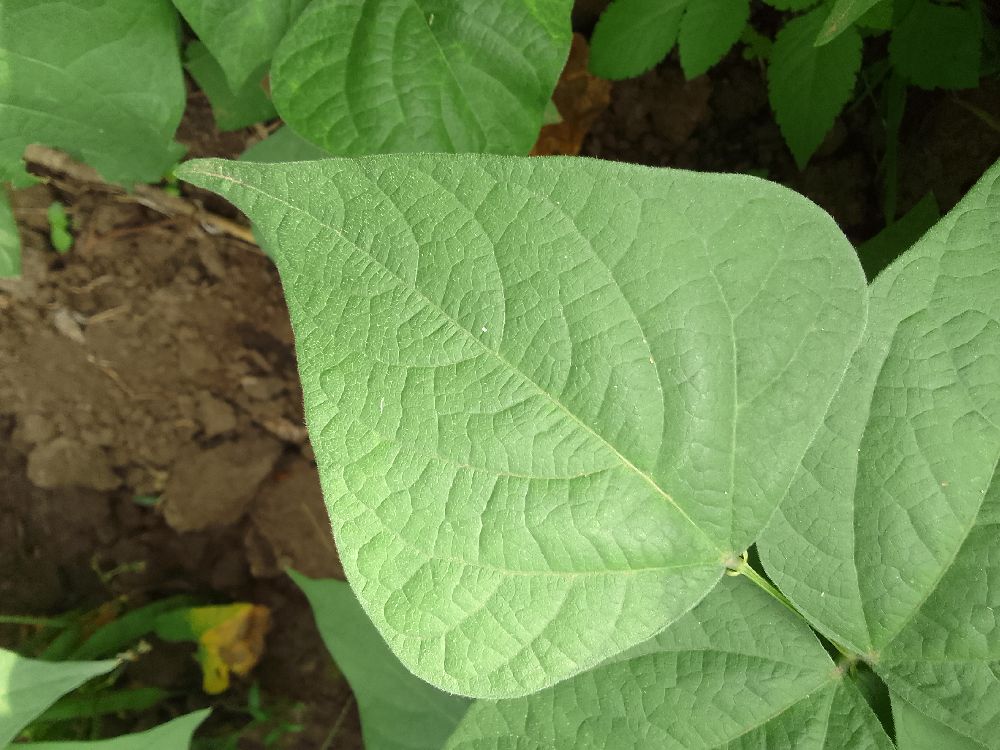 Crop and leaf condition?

common bean, healthy
